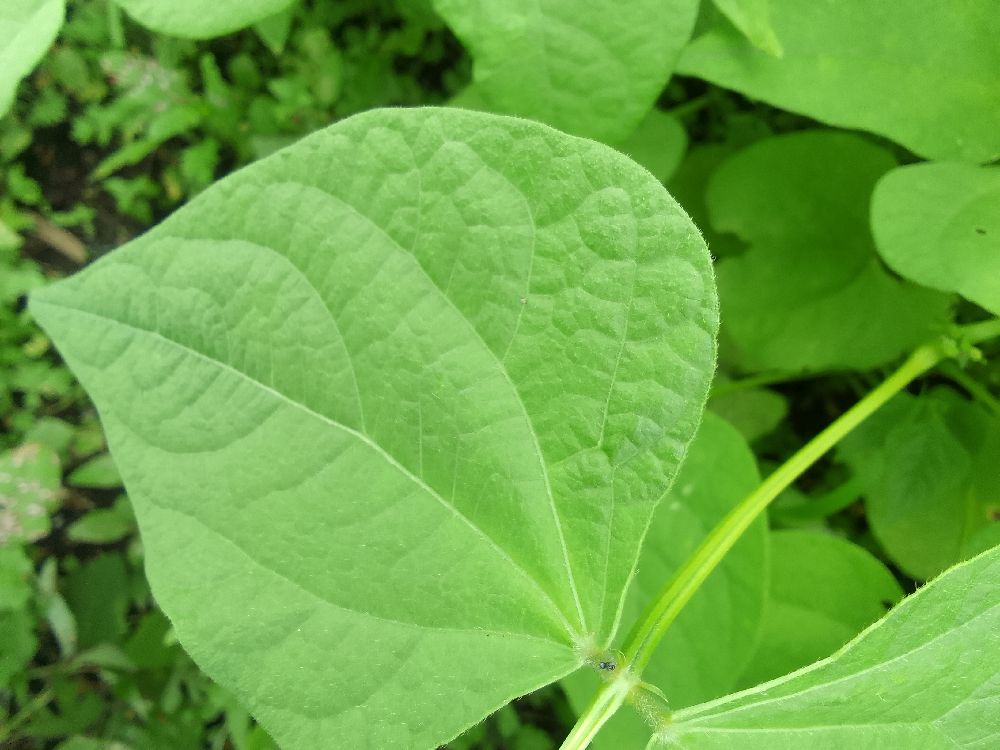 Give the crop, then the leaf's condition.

common bean, healthy
